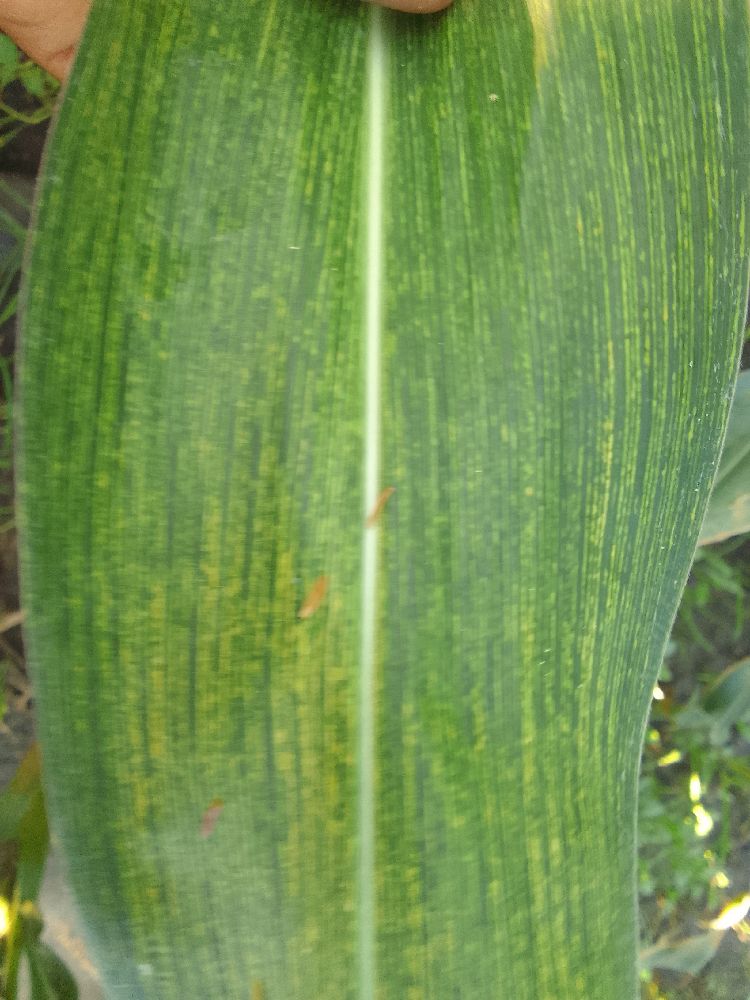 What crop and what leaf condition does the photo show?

maize, maize streak virus
